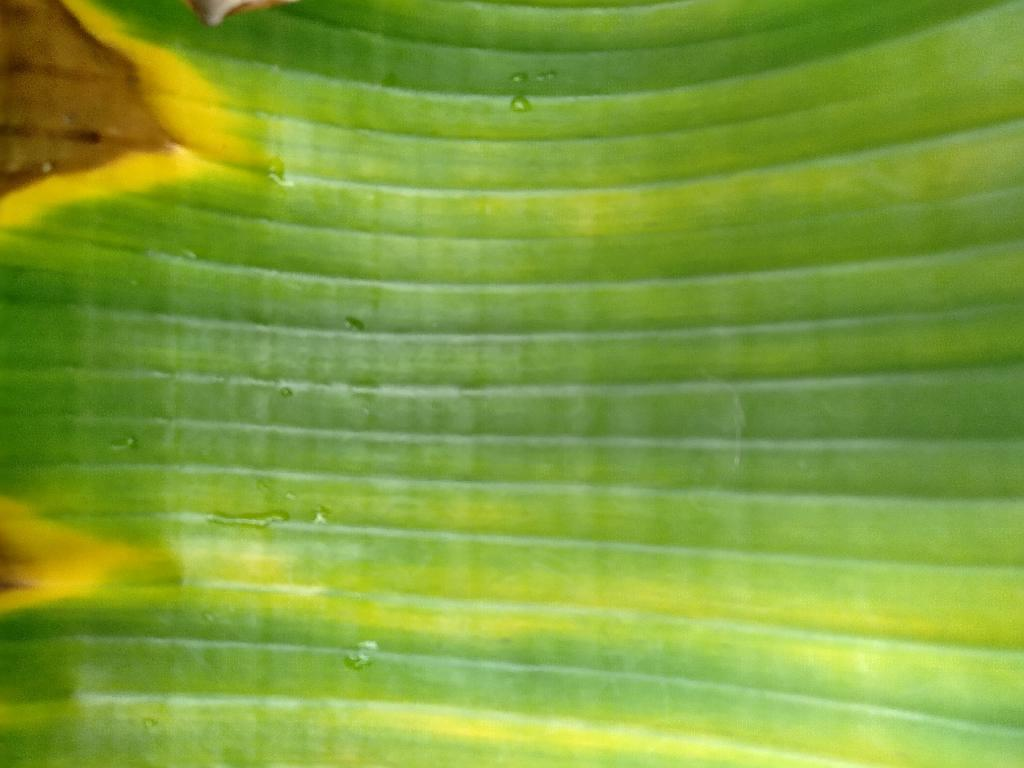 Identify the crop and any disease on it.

banana, fusarium wilt race 1
